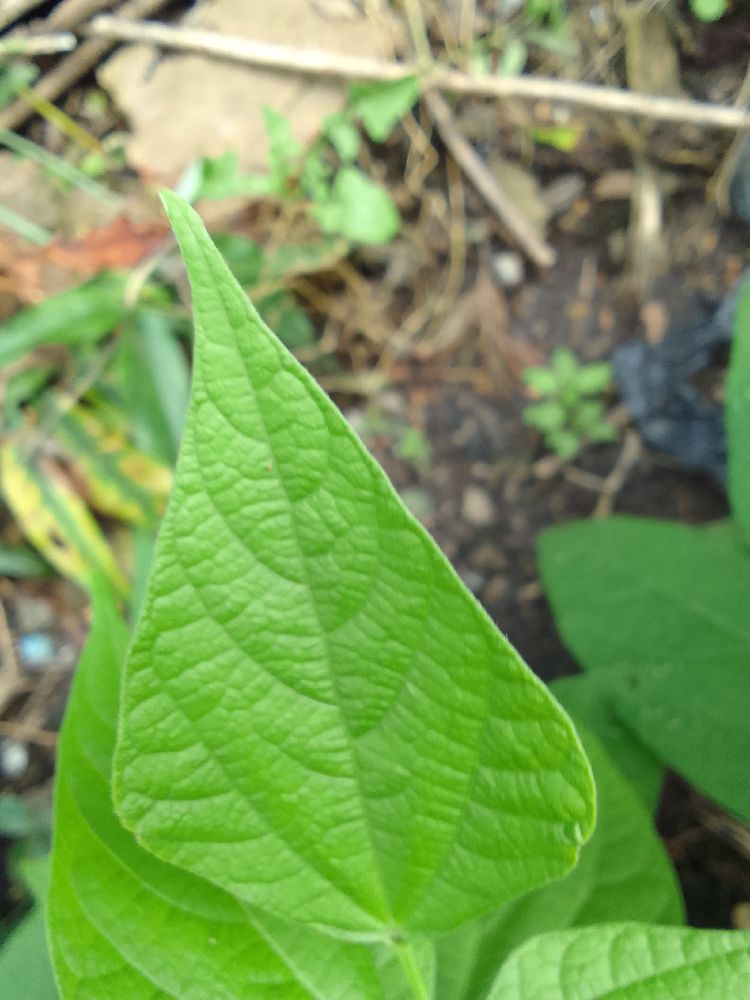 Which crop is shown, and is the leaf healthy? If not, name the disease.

common bean, healthy
